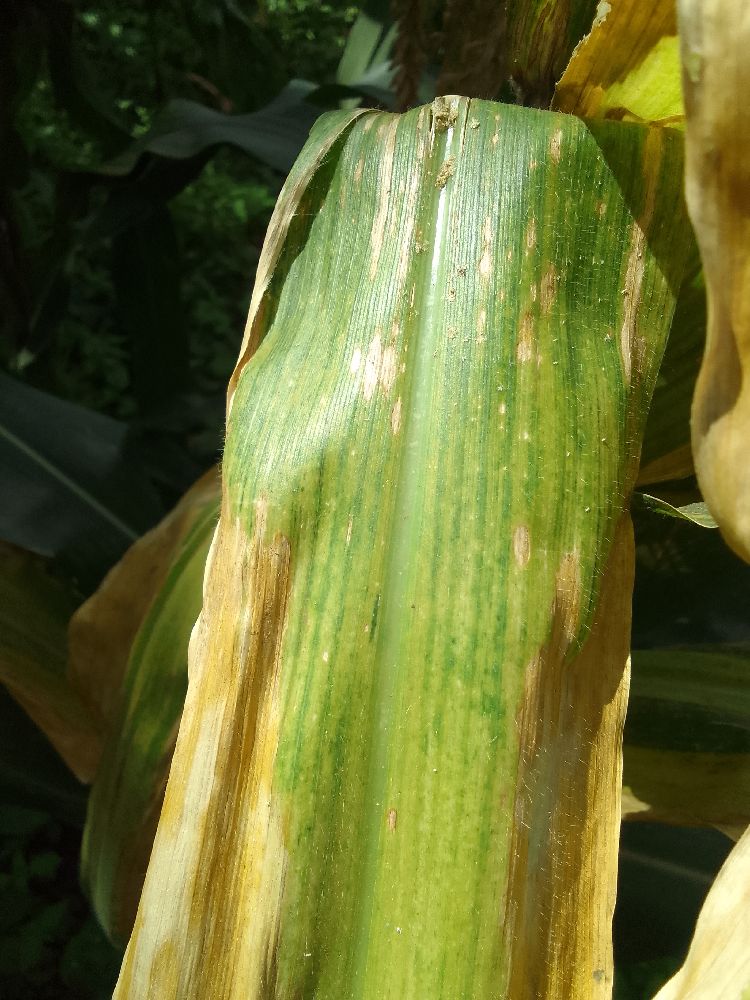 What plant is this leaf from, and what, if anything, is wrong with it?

maize, maize lethal necrosis
